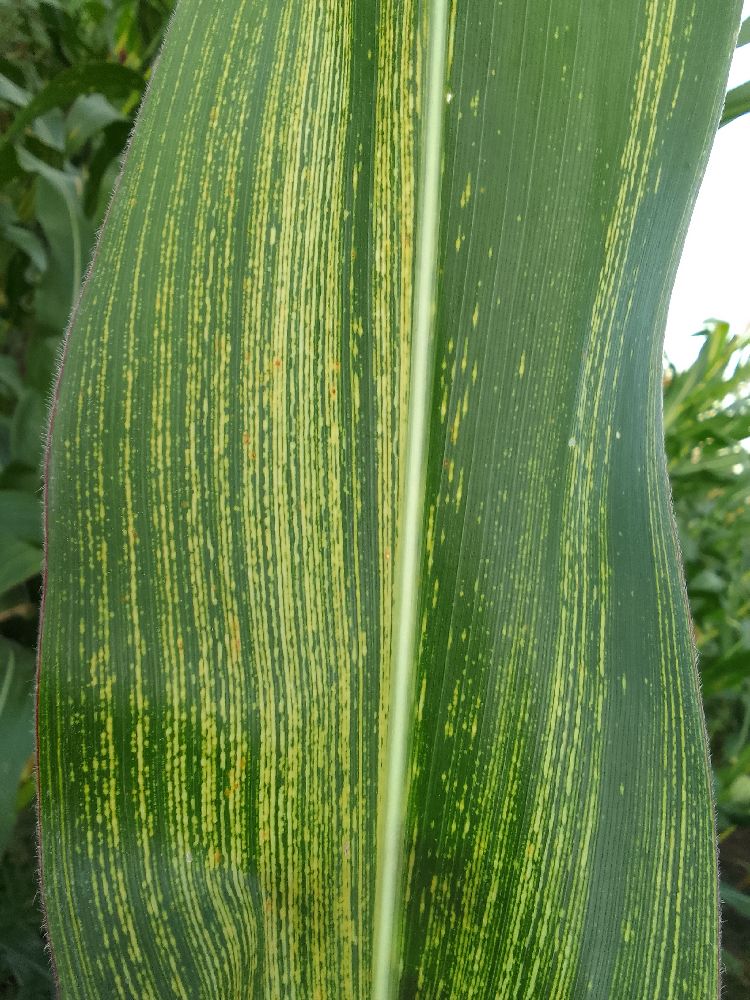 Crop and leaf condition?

maize, maize streak virus
